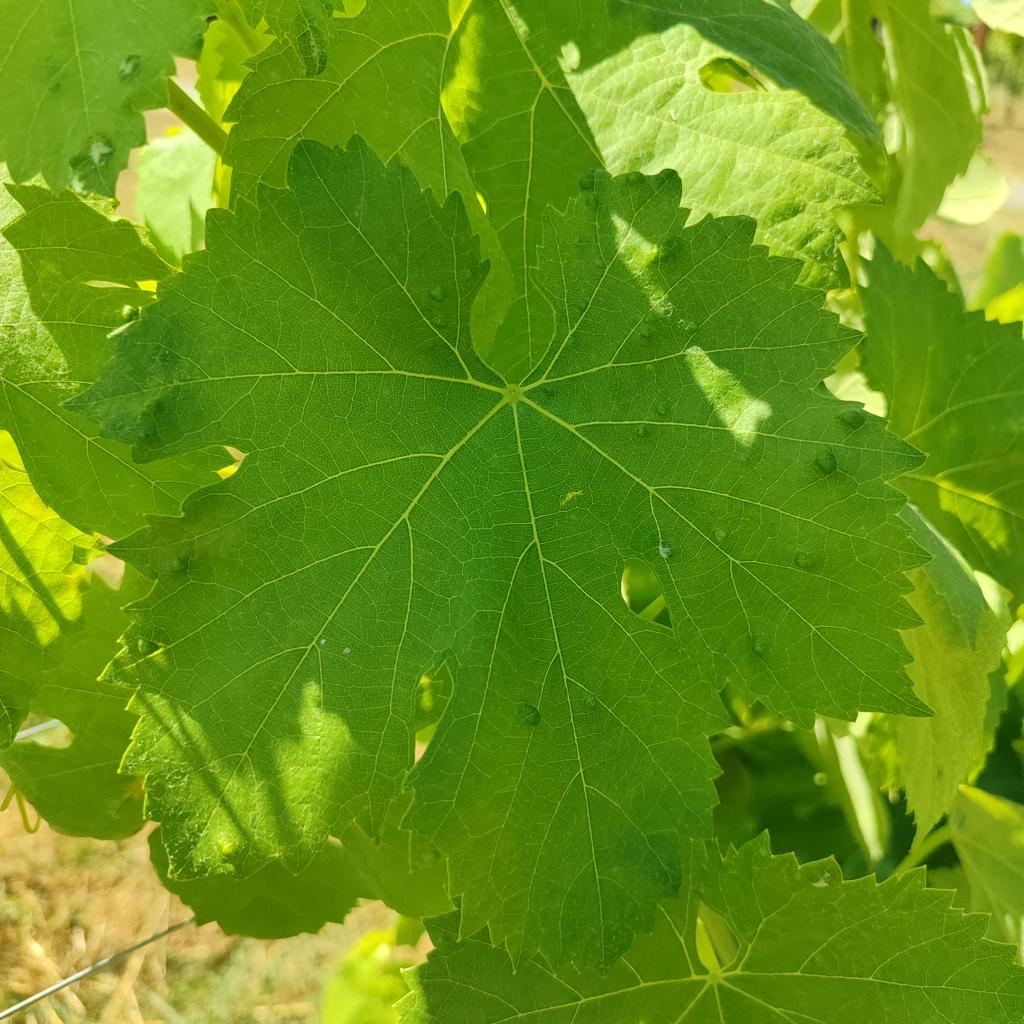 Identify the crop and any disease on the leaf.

grapevine, erineum mite
